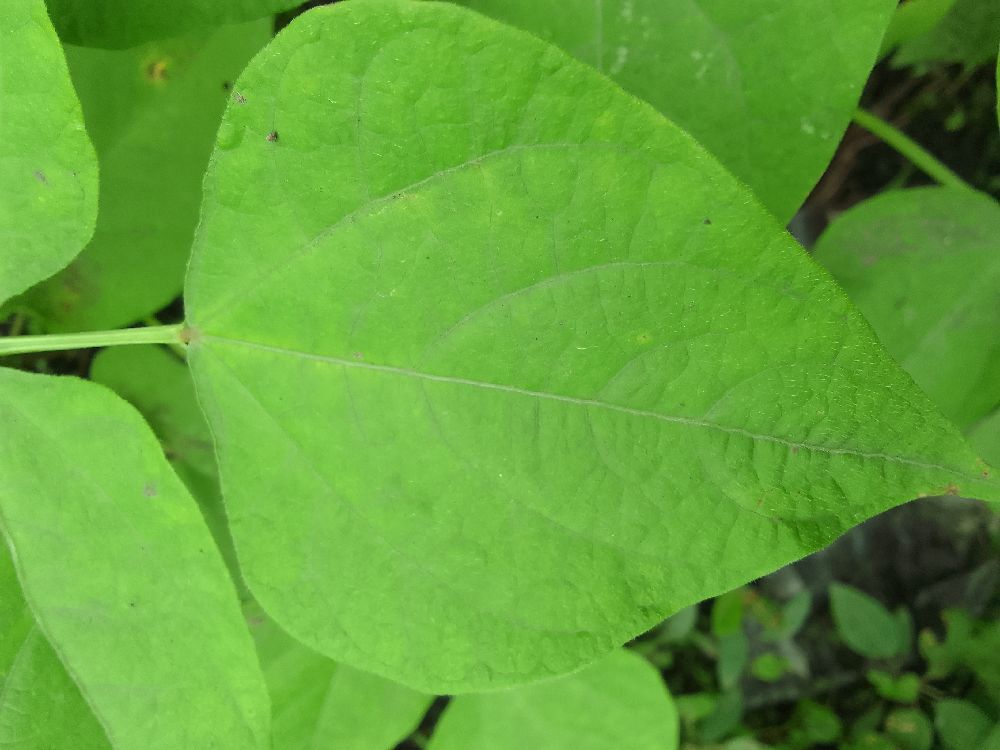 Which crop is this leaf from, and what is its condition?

common bean, healthy
